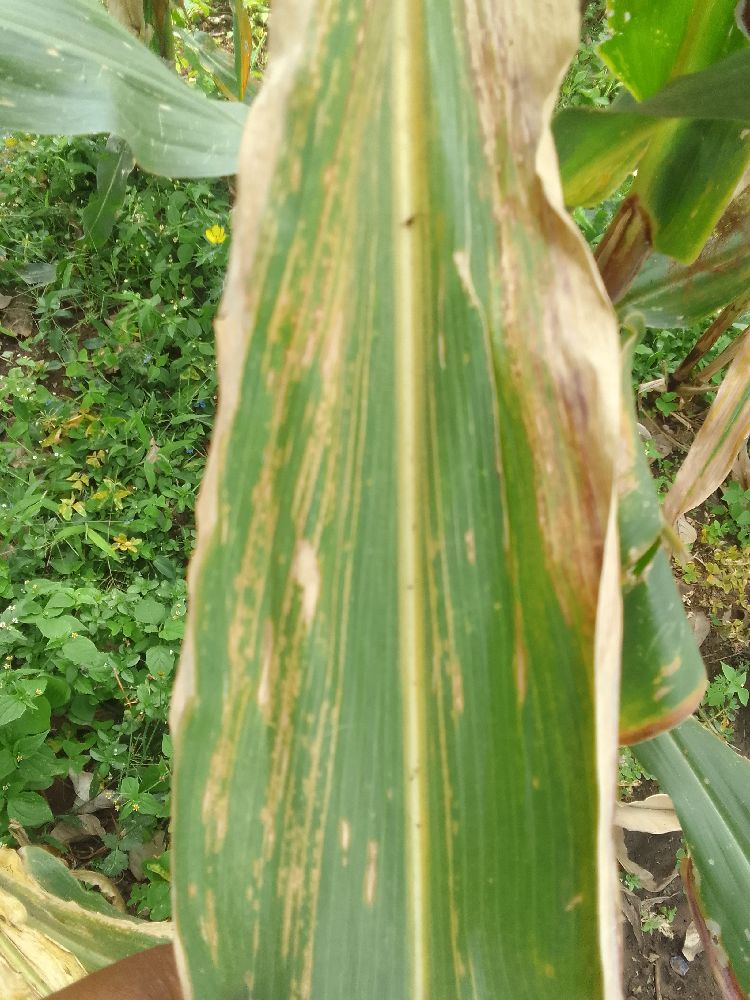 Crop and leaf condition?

maize, maize lethal necrosis
